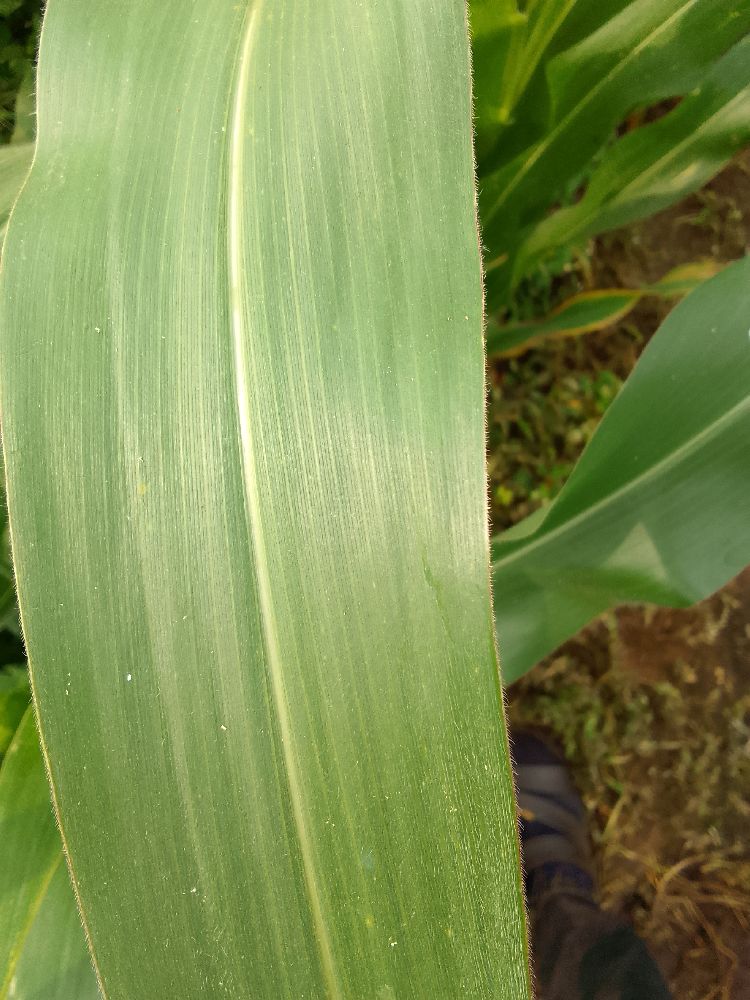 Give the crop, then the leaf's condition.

maize, healthy
